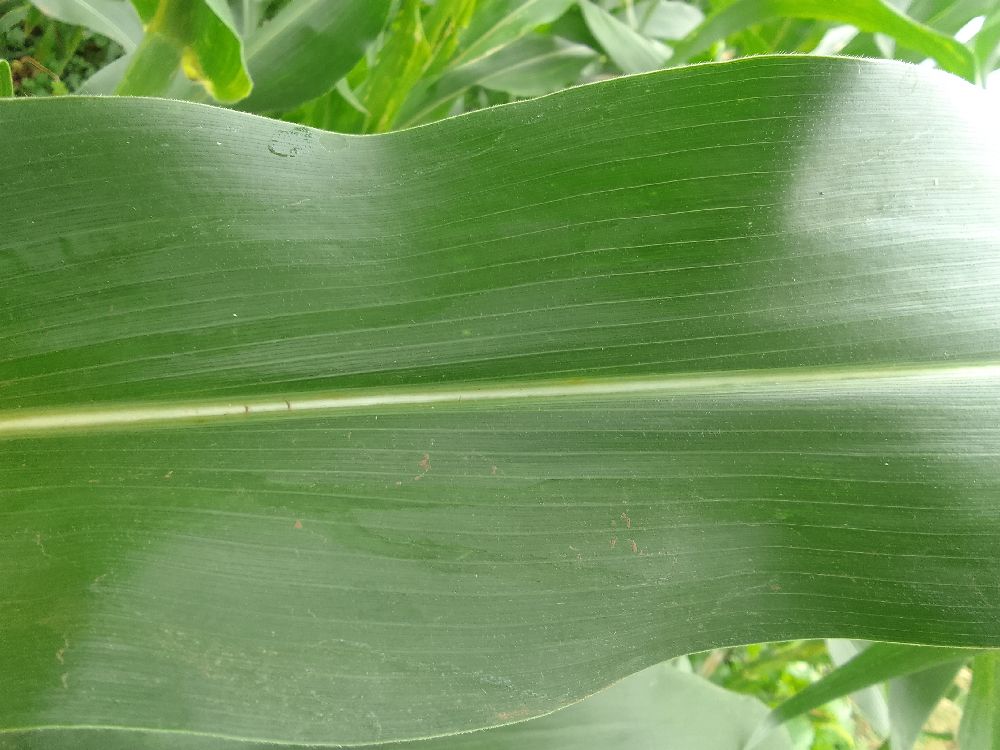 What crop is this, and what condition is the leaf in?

maize, healthy
